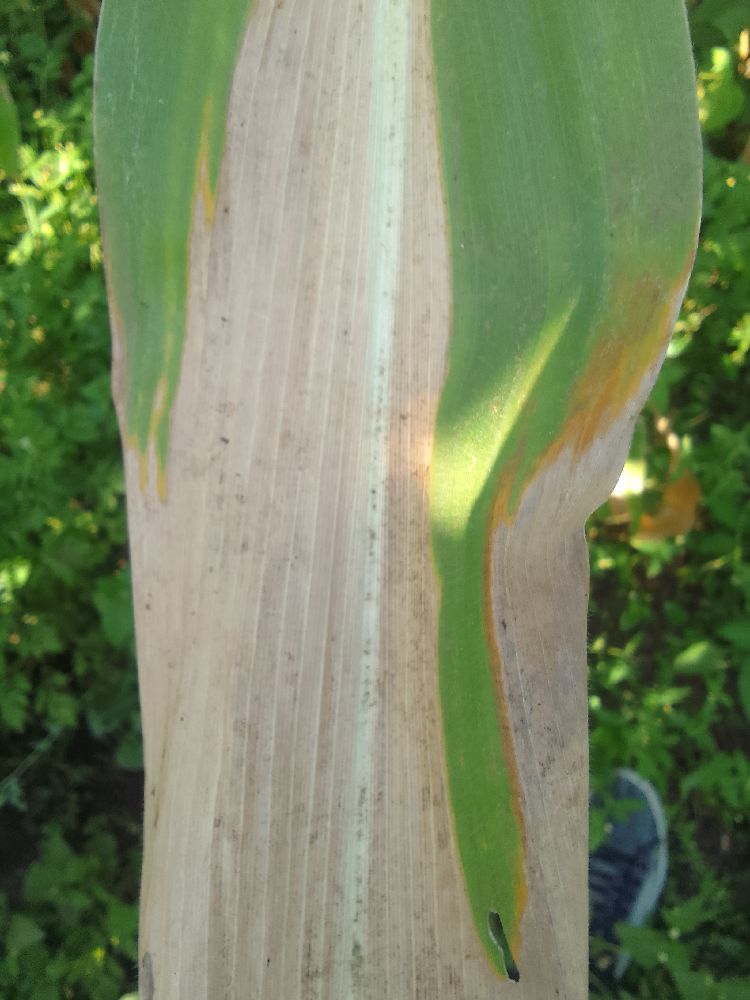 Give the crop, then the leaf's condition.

maize, maize lethal necrosis
